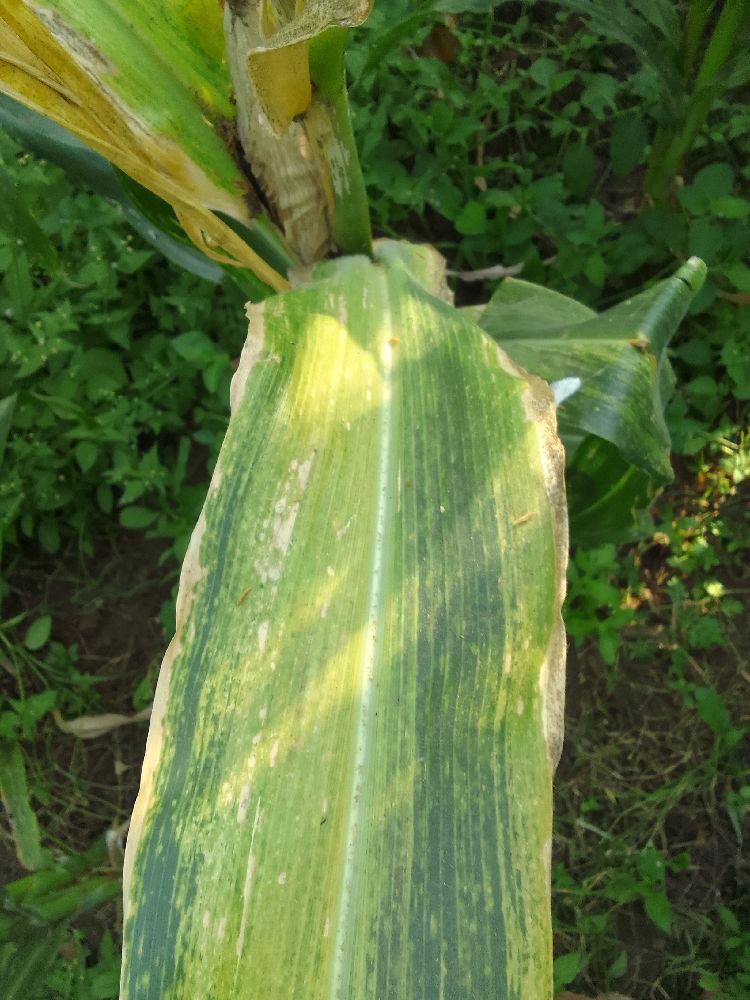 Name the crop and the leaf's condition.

maize, maize lethal necrosis
